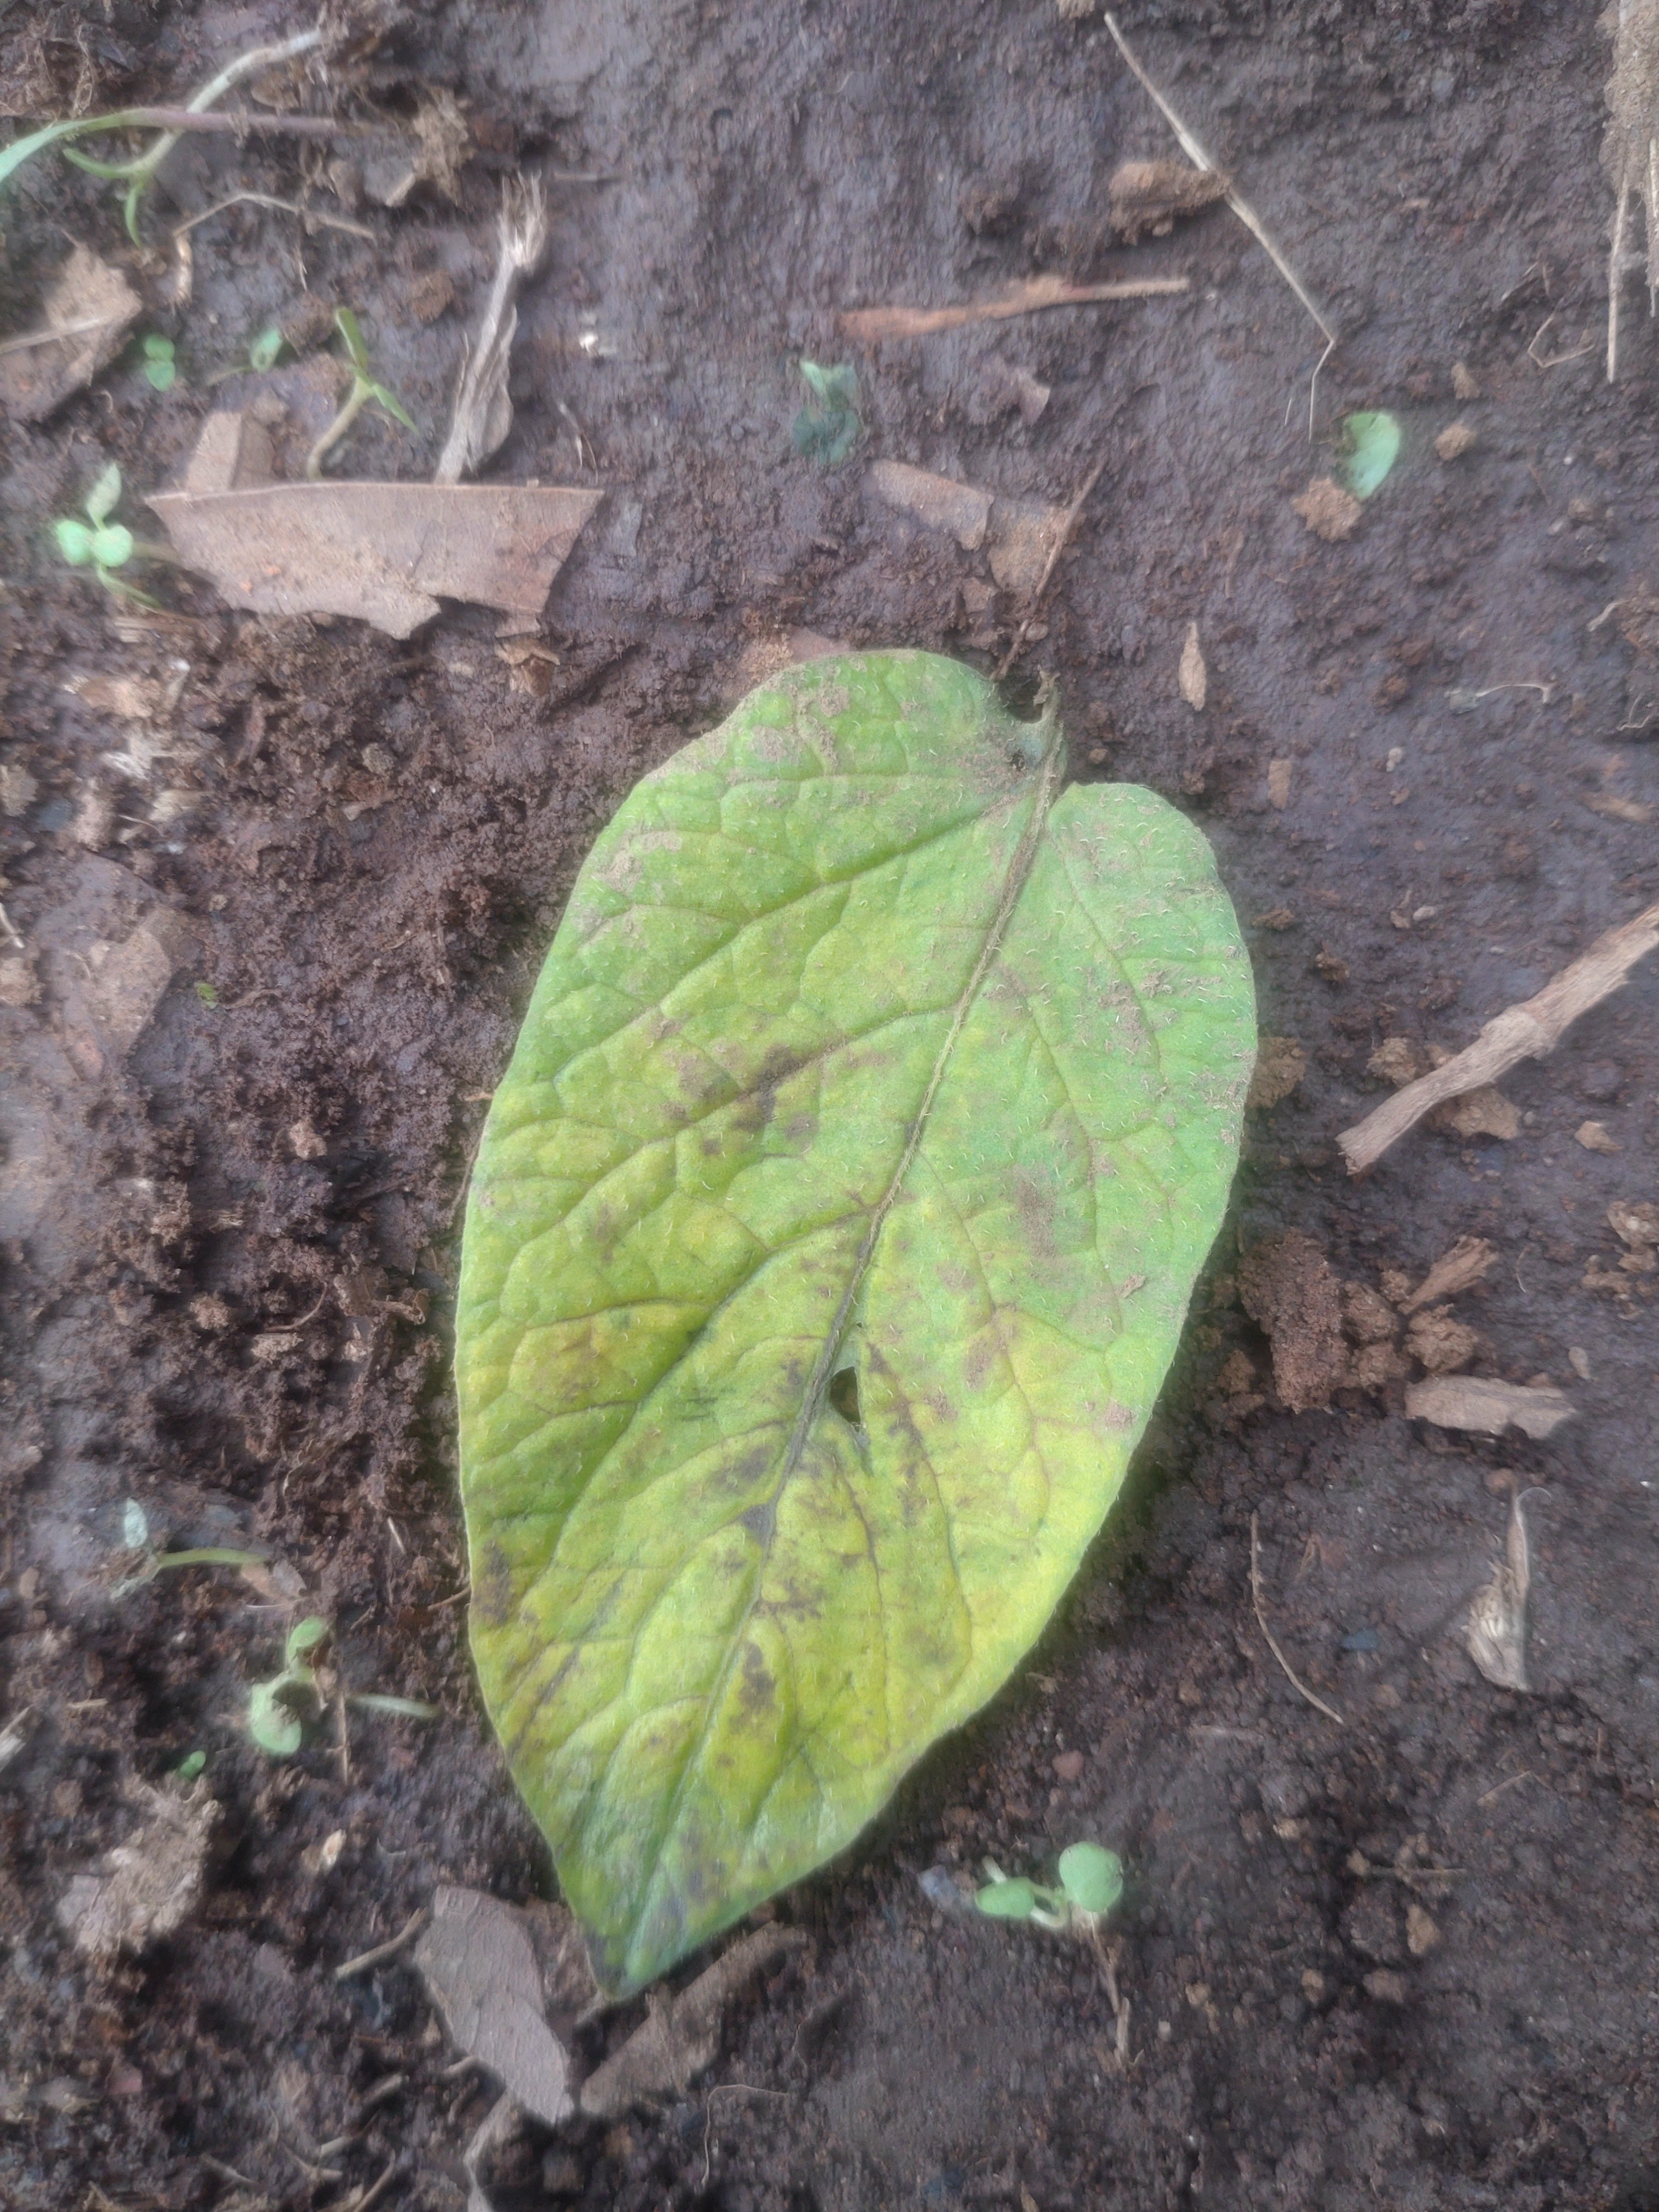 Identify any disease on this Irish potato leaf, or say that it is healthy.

late blight
